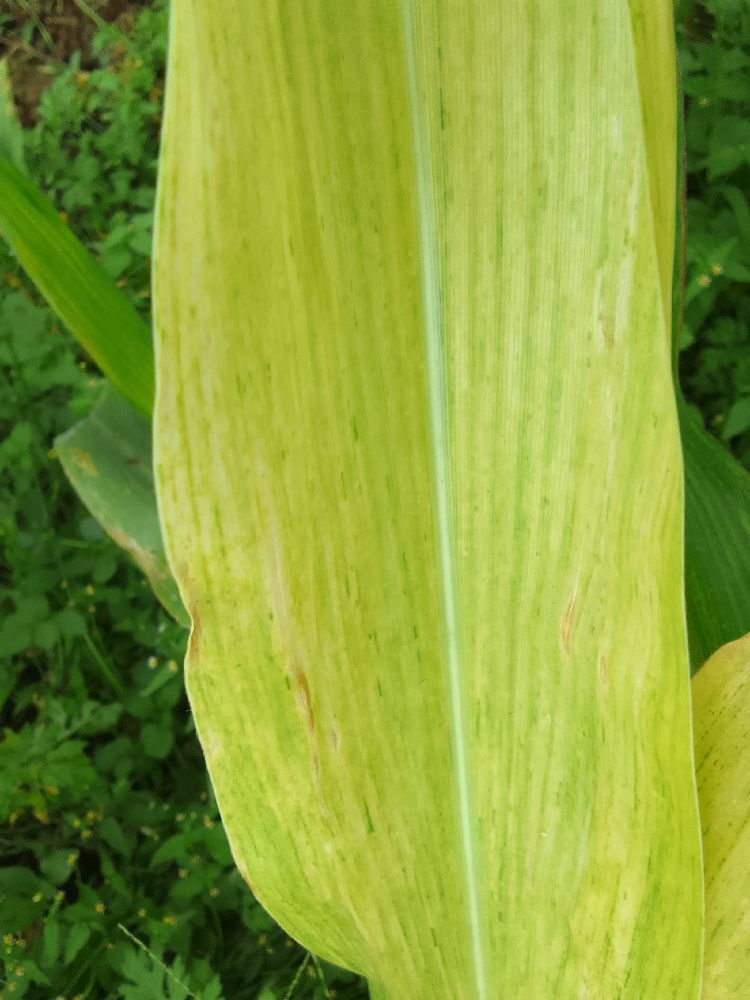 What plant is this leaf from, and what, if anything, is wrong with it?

maize, maize lethal necrosis
